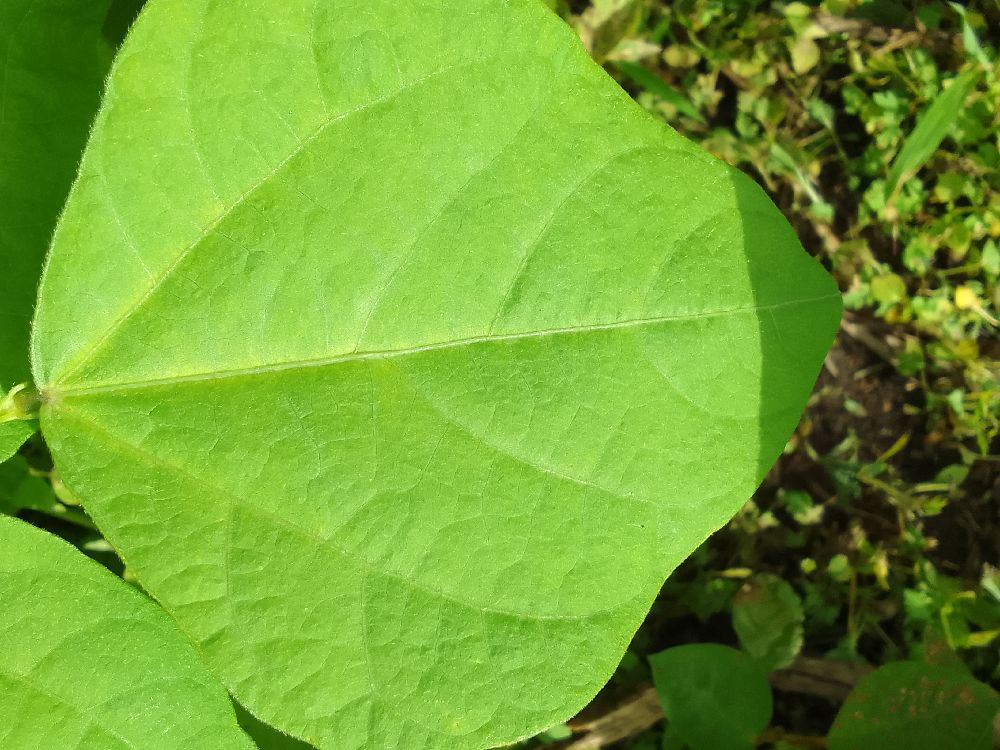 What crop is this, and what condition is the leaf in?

common bean, healthy
